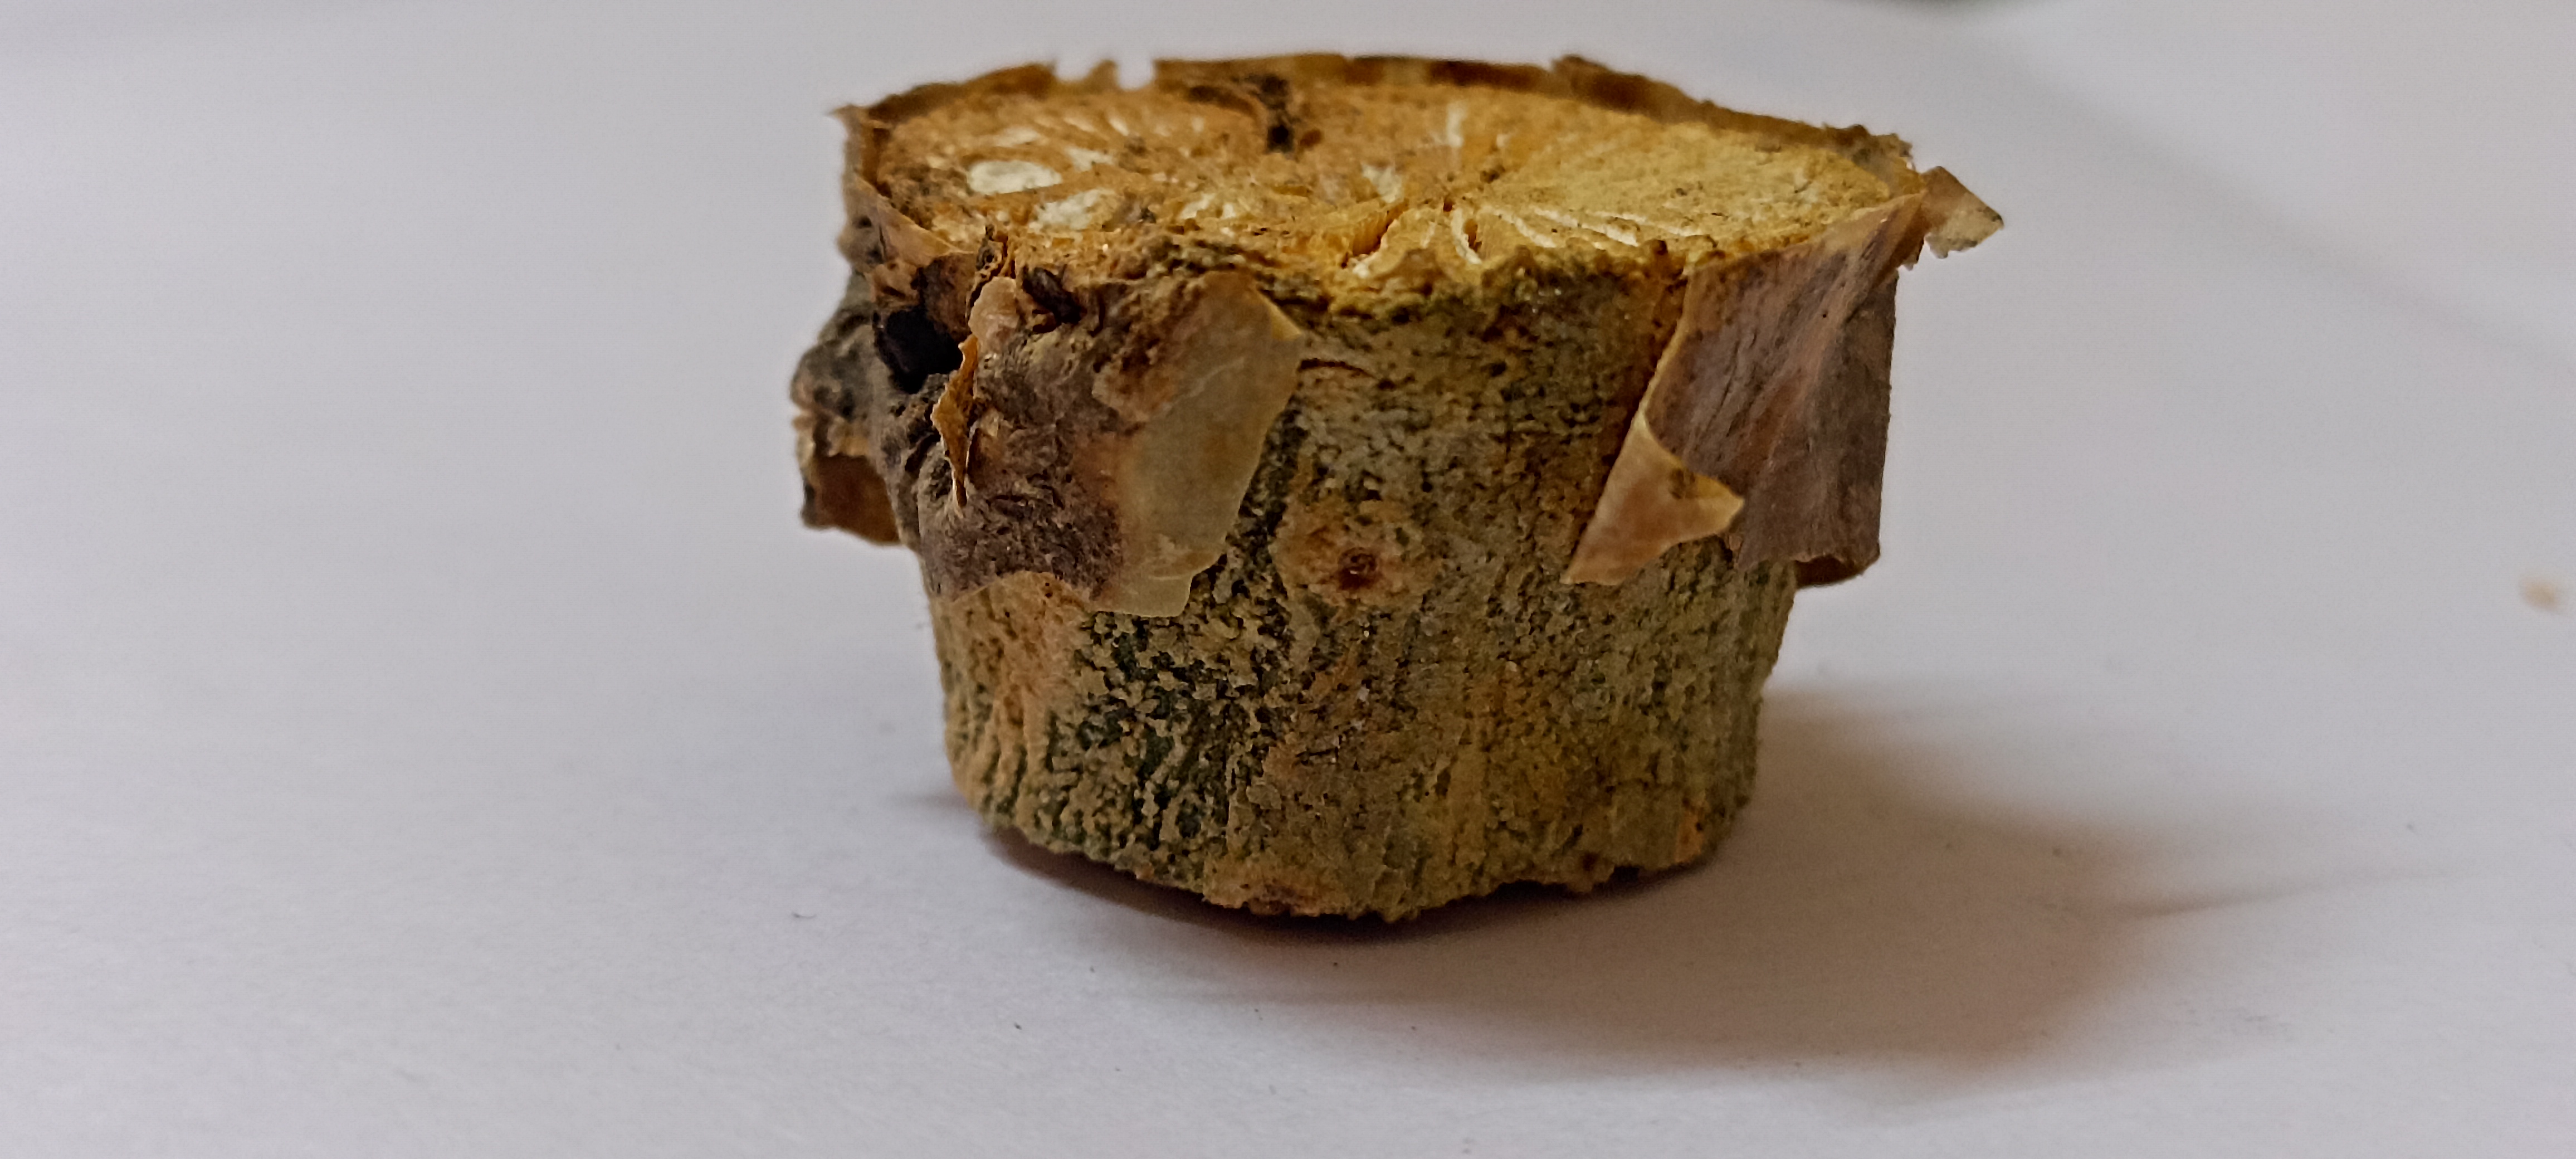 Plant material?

gulvel
